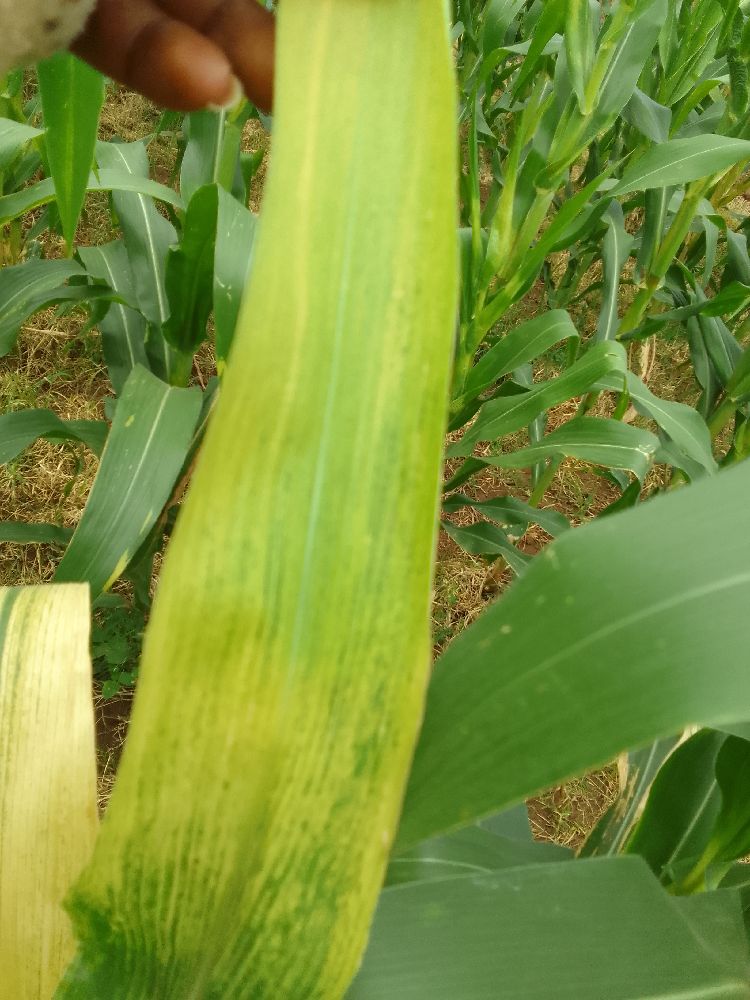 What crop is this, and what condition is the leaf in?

maize, maize lethal necrosis
